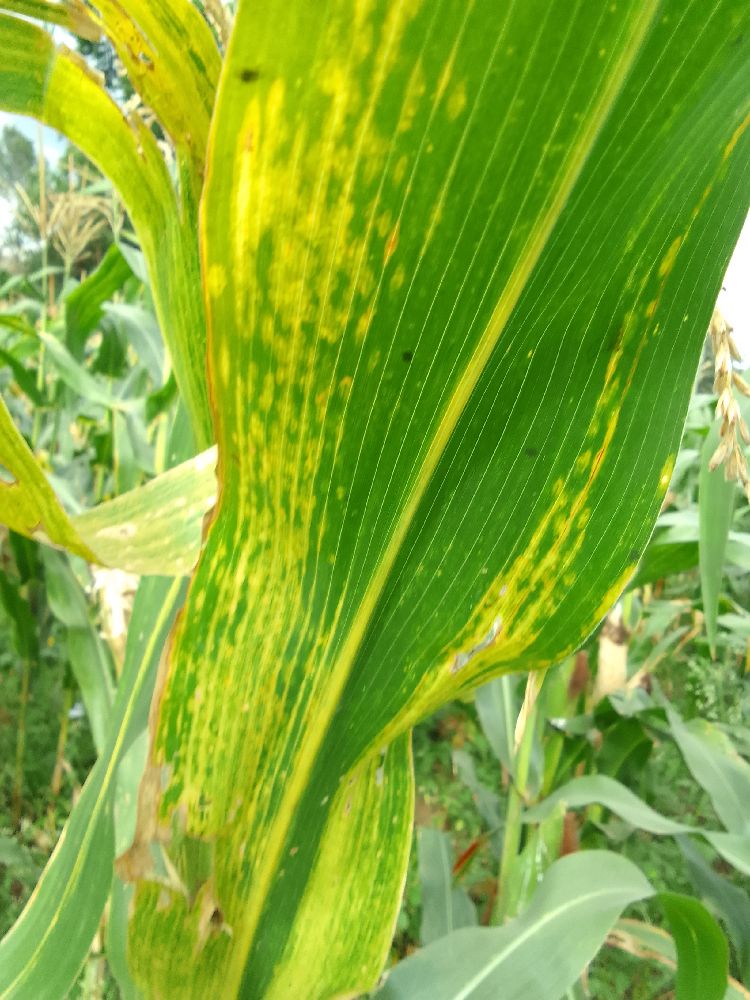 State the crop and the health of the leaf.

maize, maize lethal necrosis
